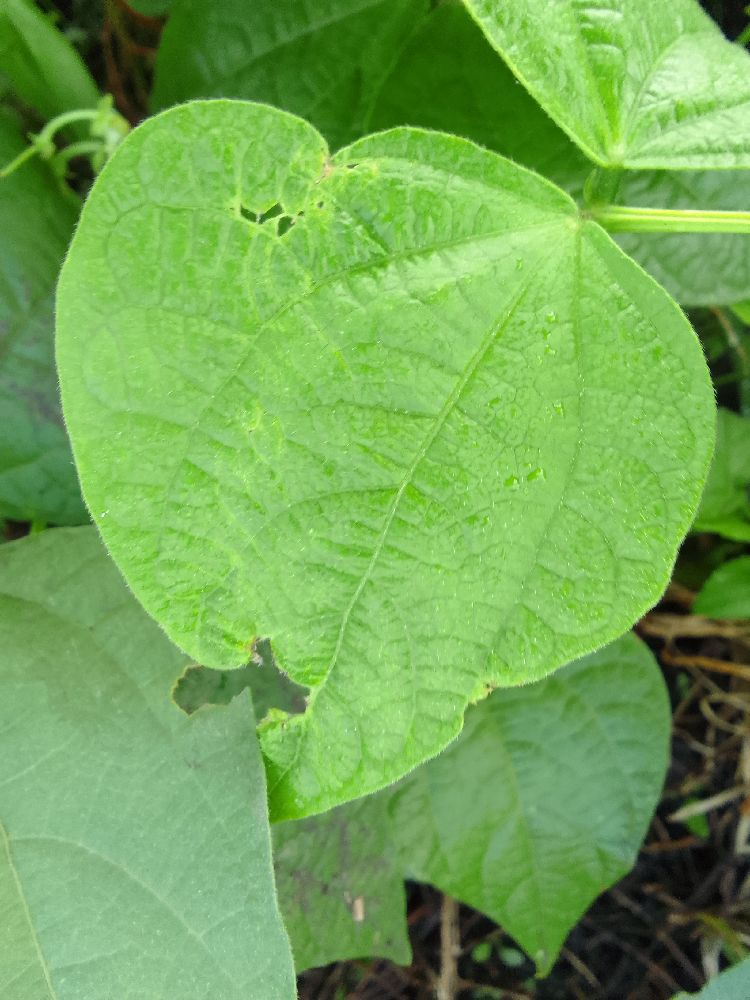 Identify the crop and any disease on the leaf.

common bean, healthy
